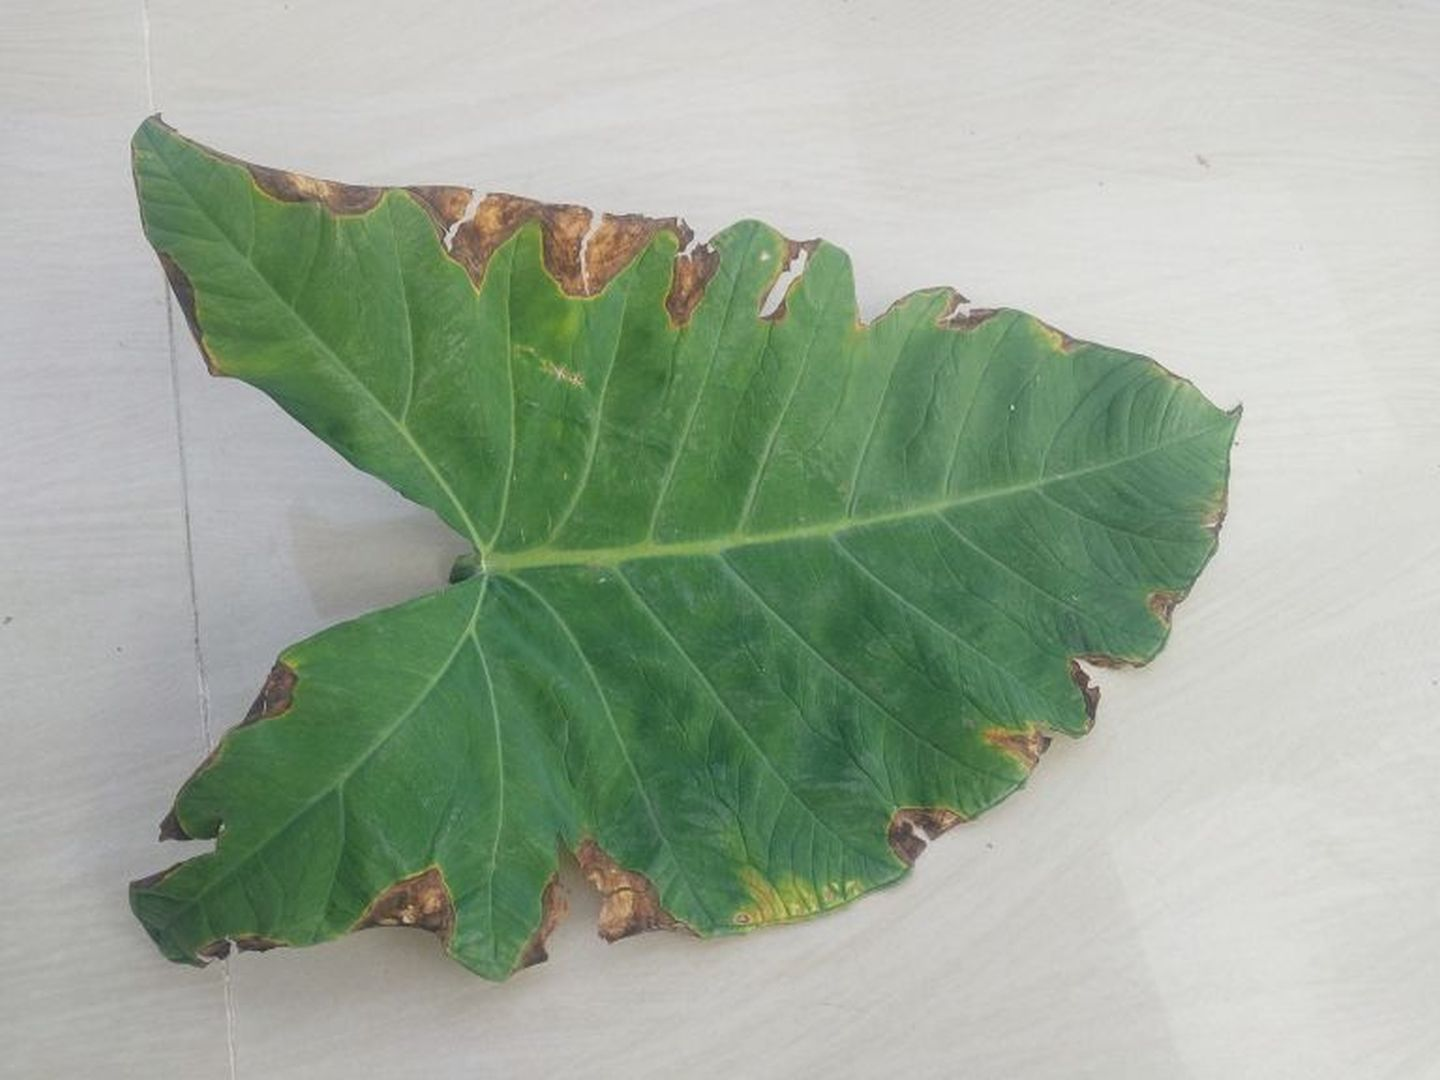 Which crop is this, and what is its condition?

taro, leaf blight
